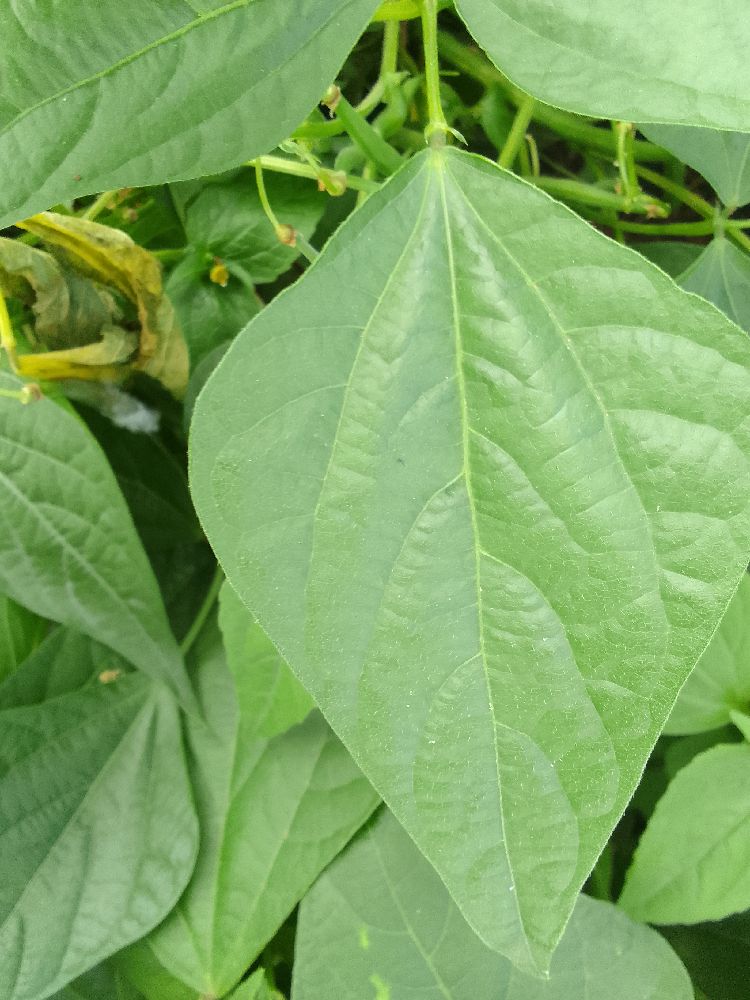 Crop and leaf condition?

common bean, healthy
